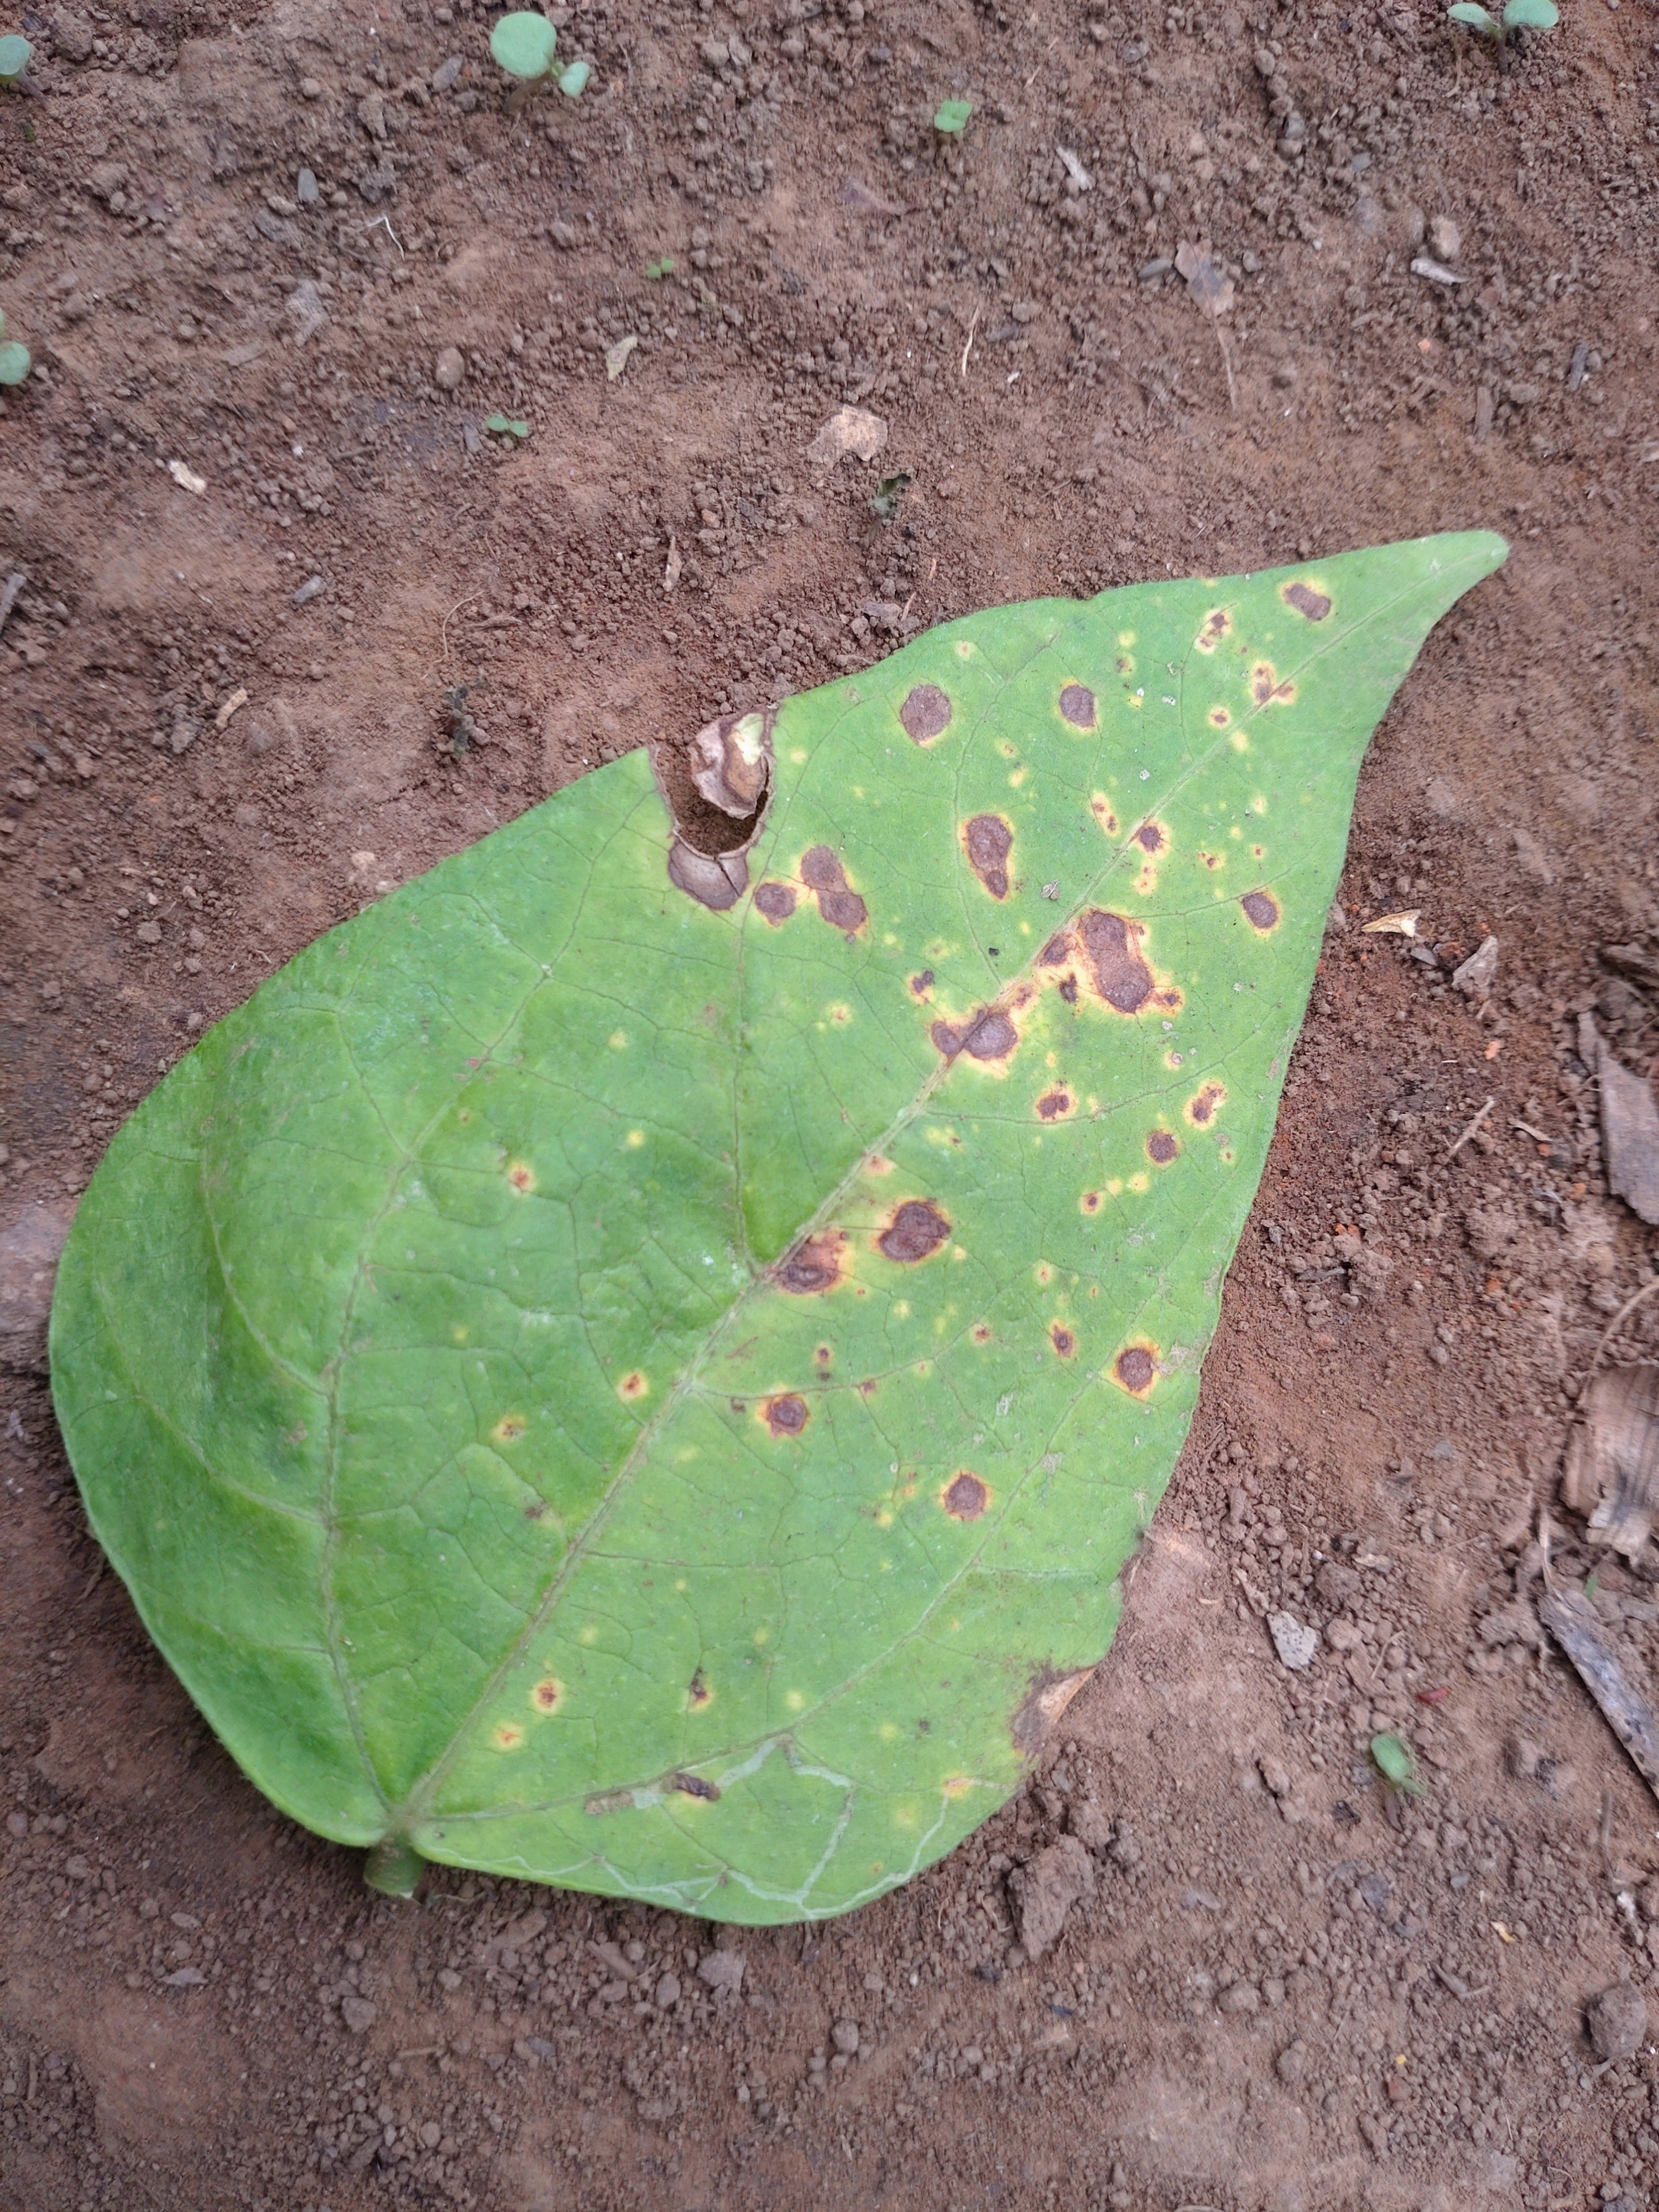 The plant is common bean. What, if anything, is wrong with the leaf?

rust
